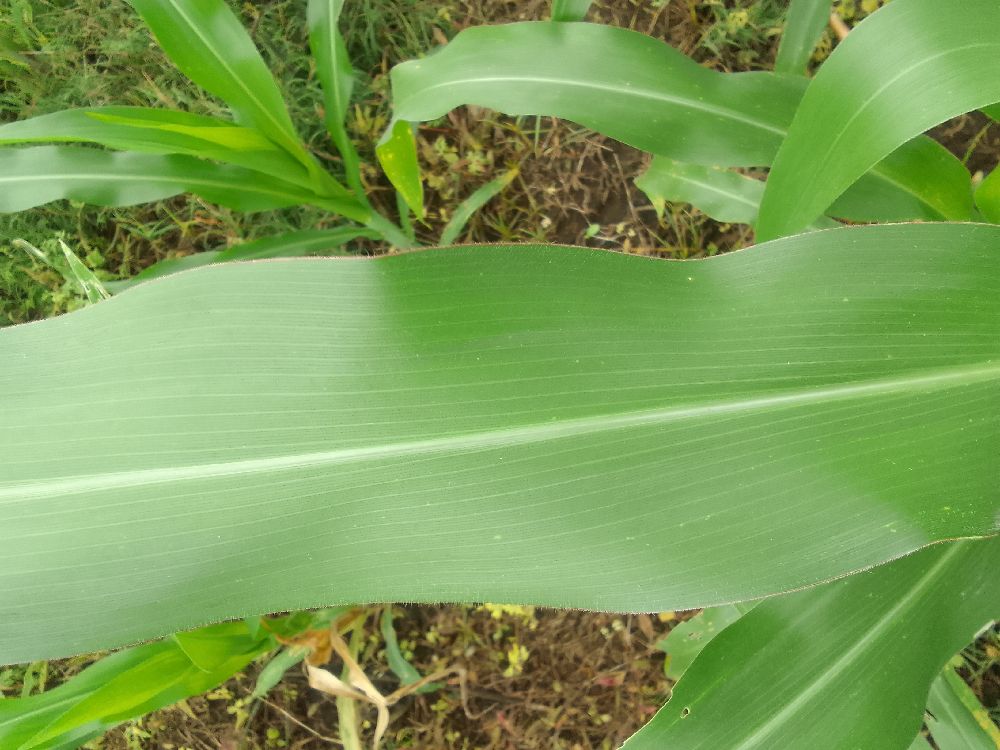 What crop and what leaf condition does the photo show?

maize, healthy
